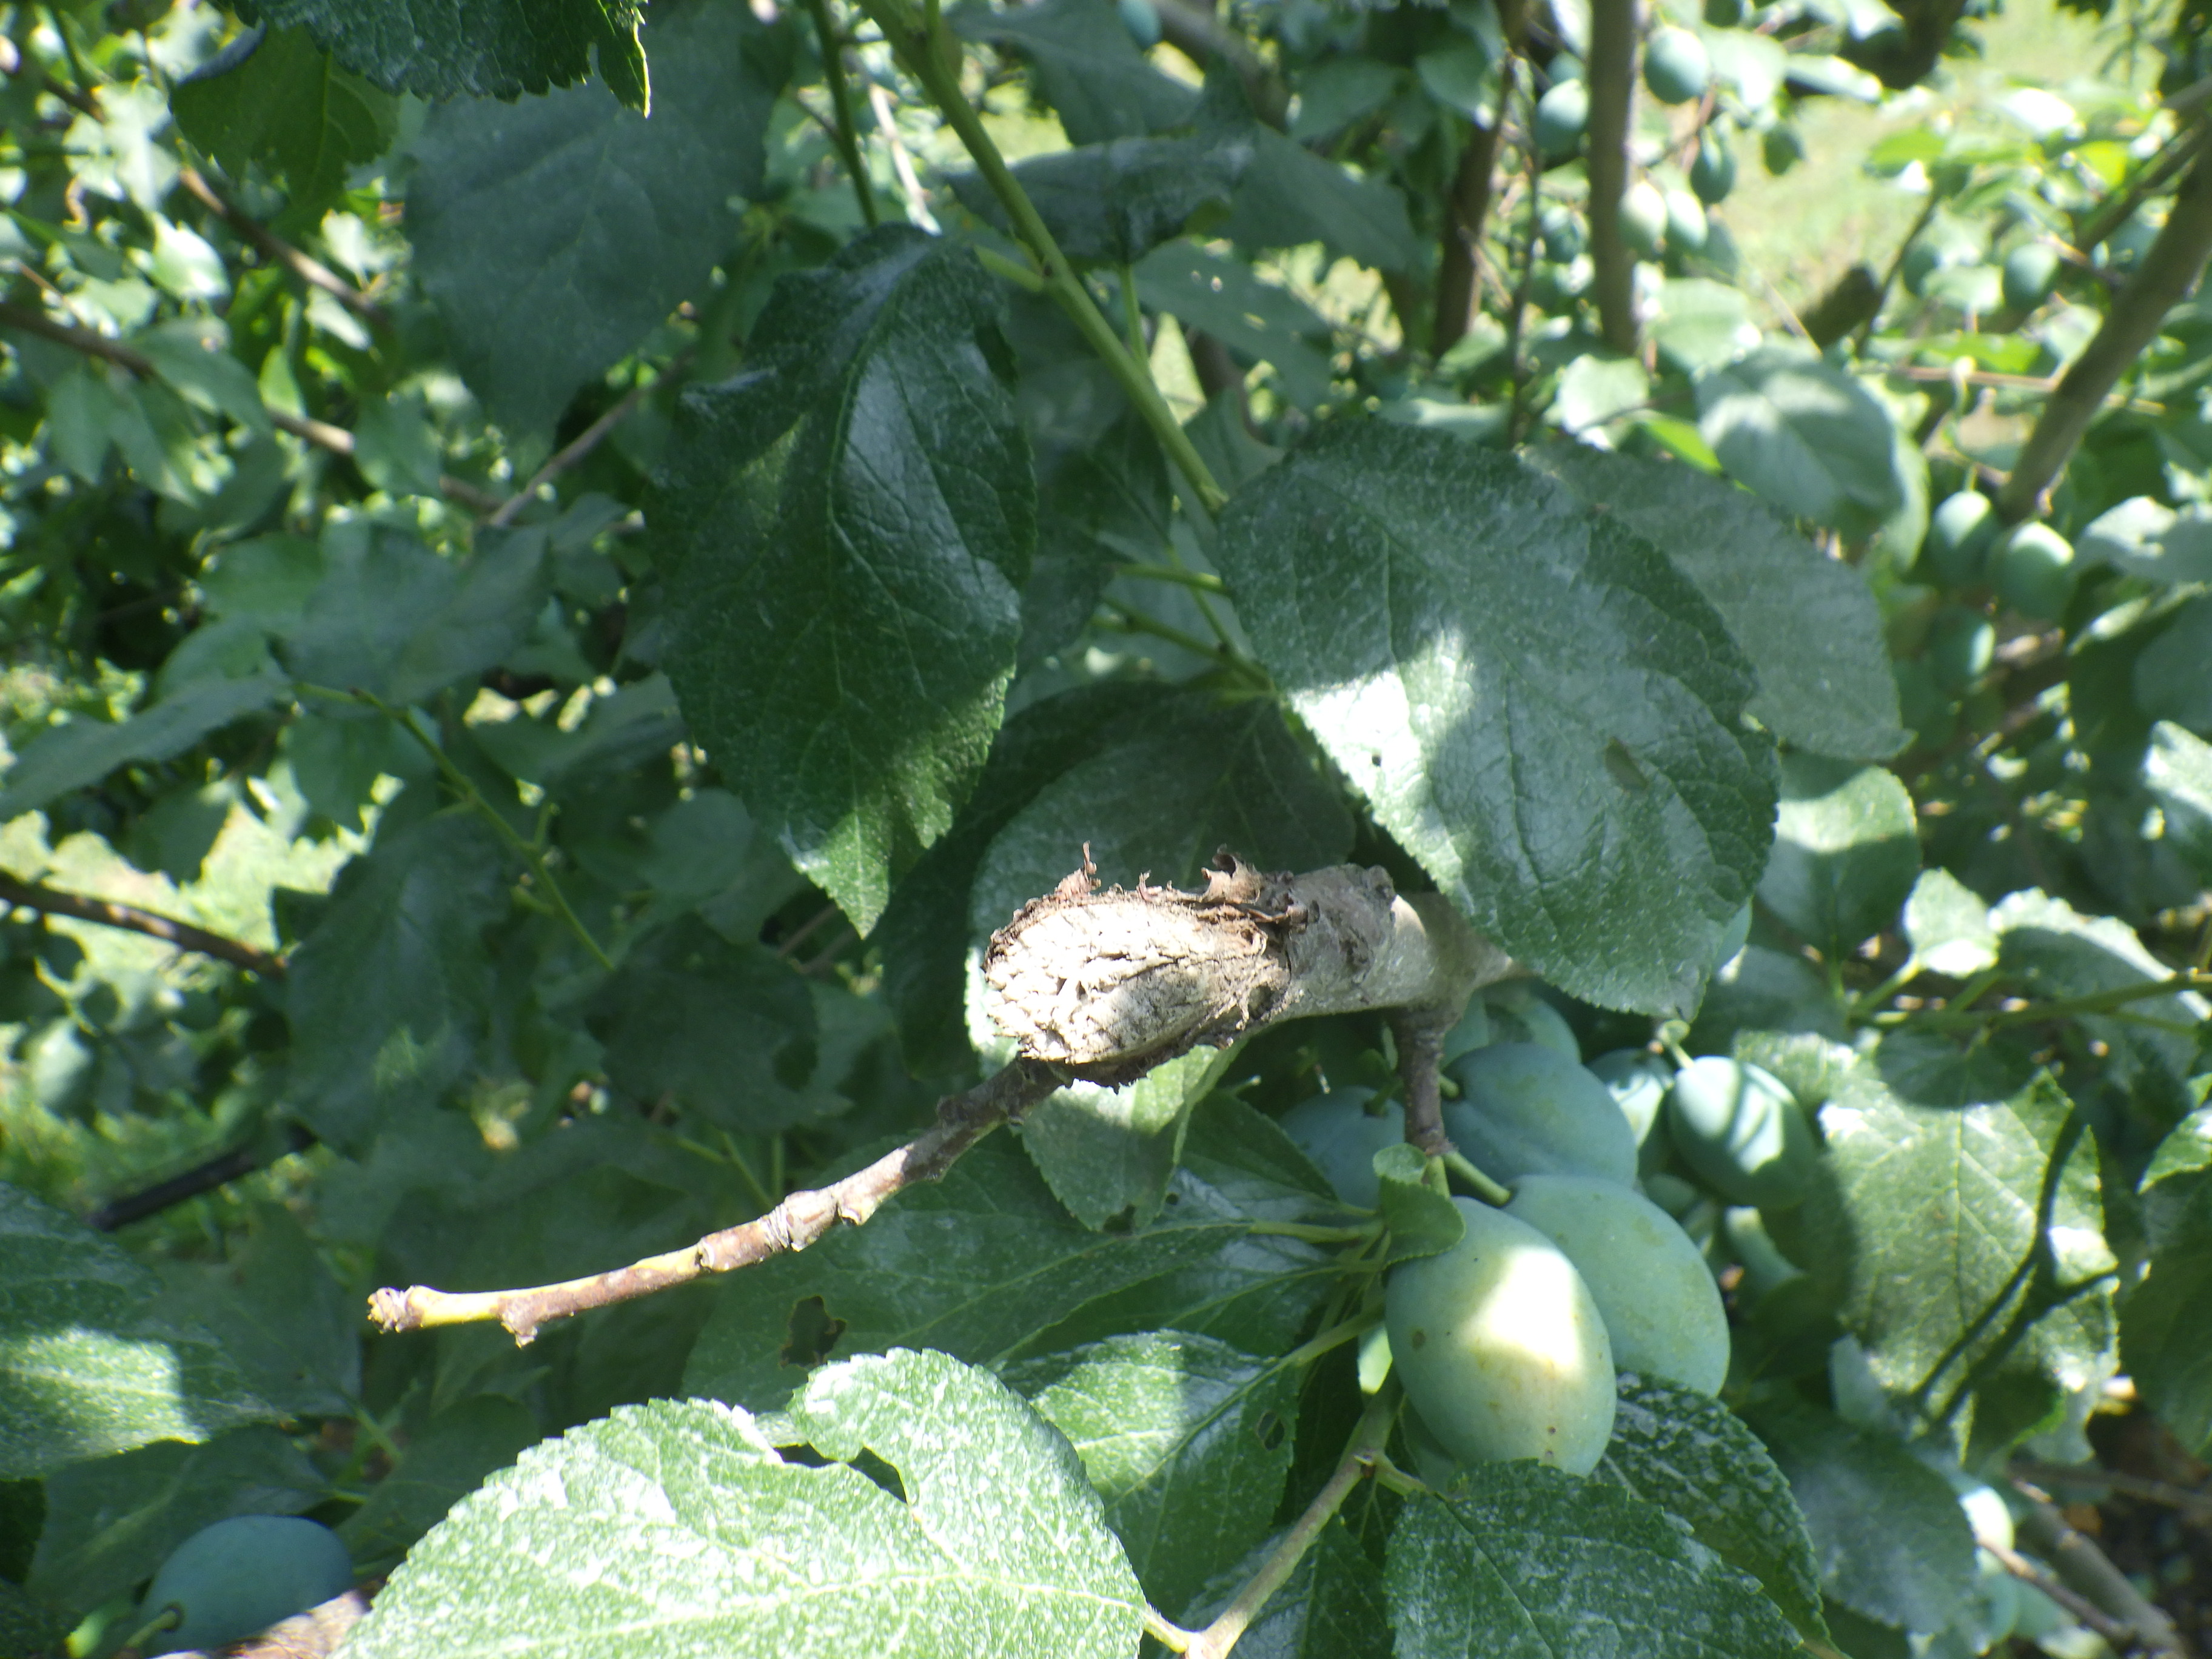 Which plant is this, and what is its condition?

plum, mechanical damage
